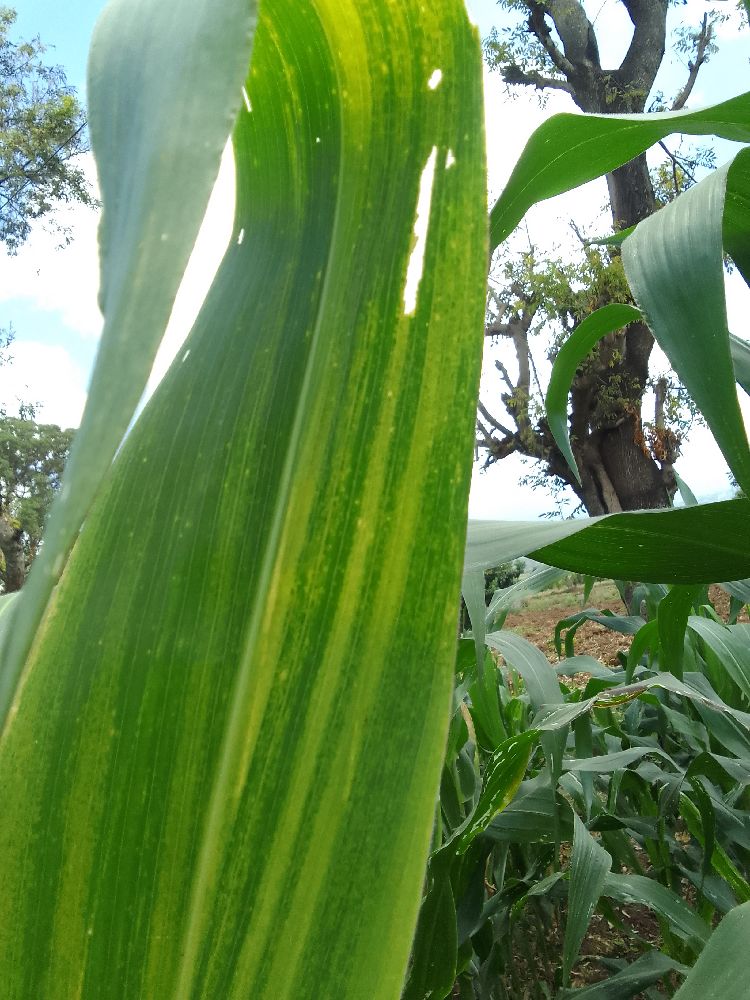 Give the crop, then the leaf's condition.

maize, maize lethal necrosis
